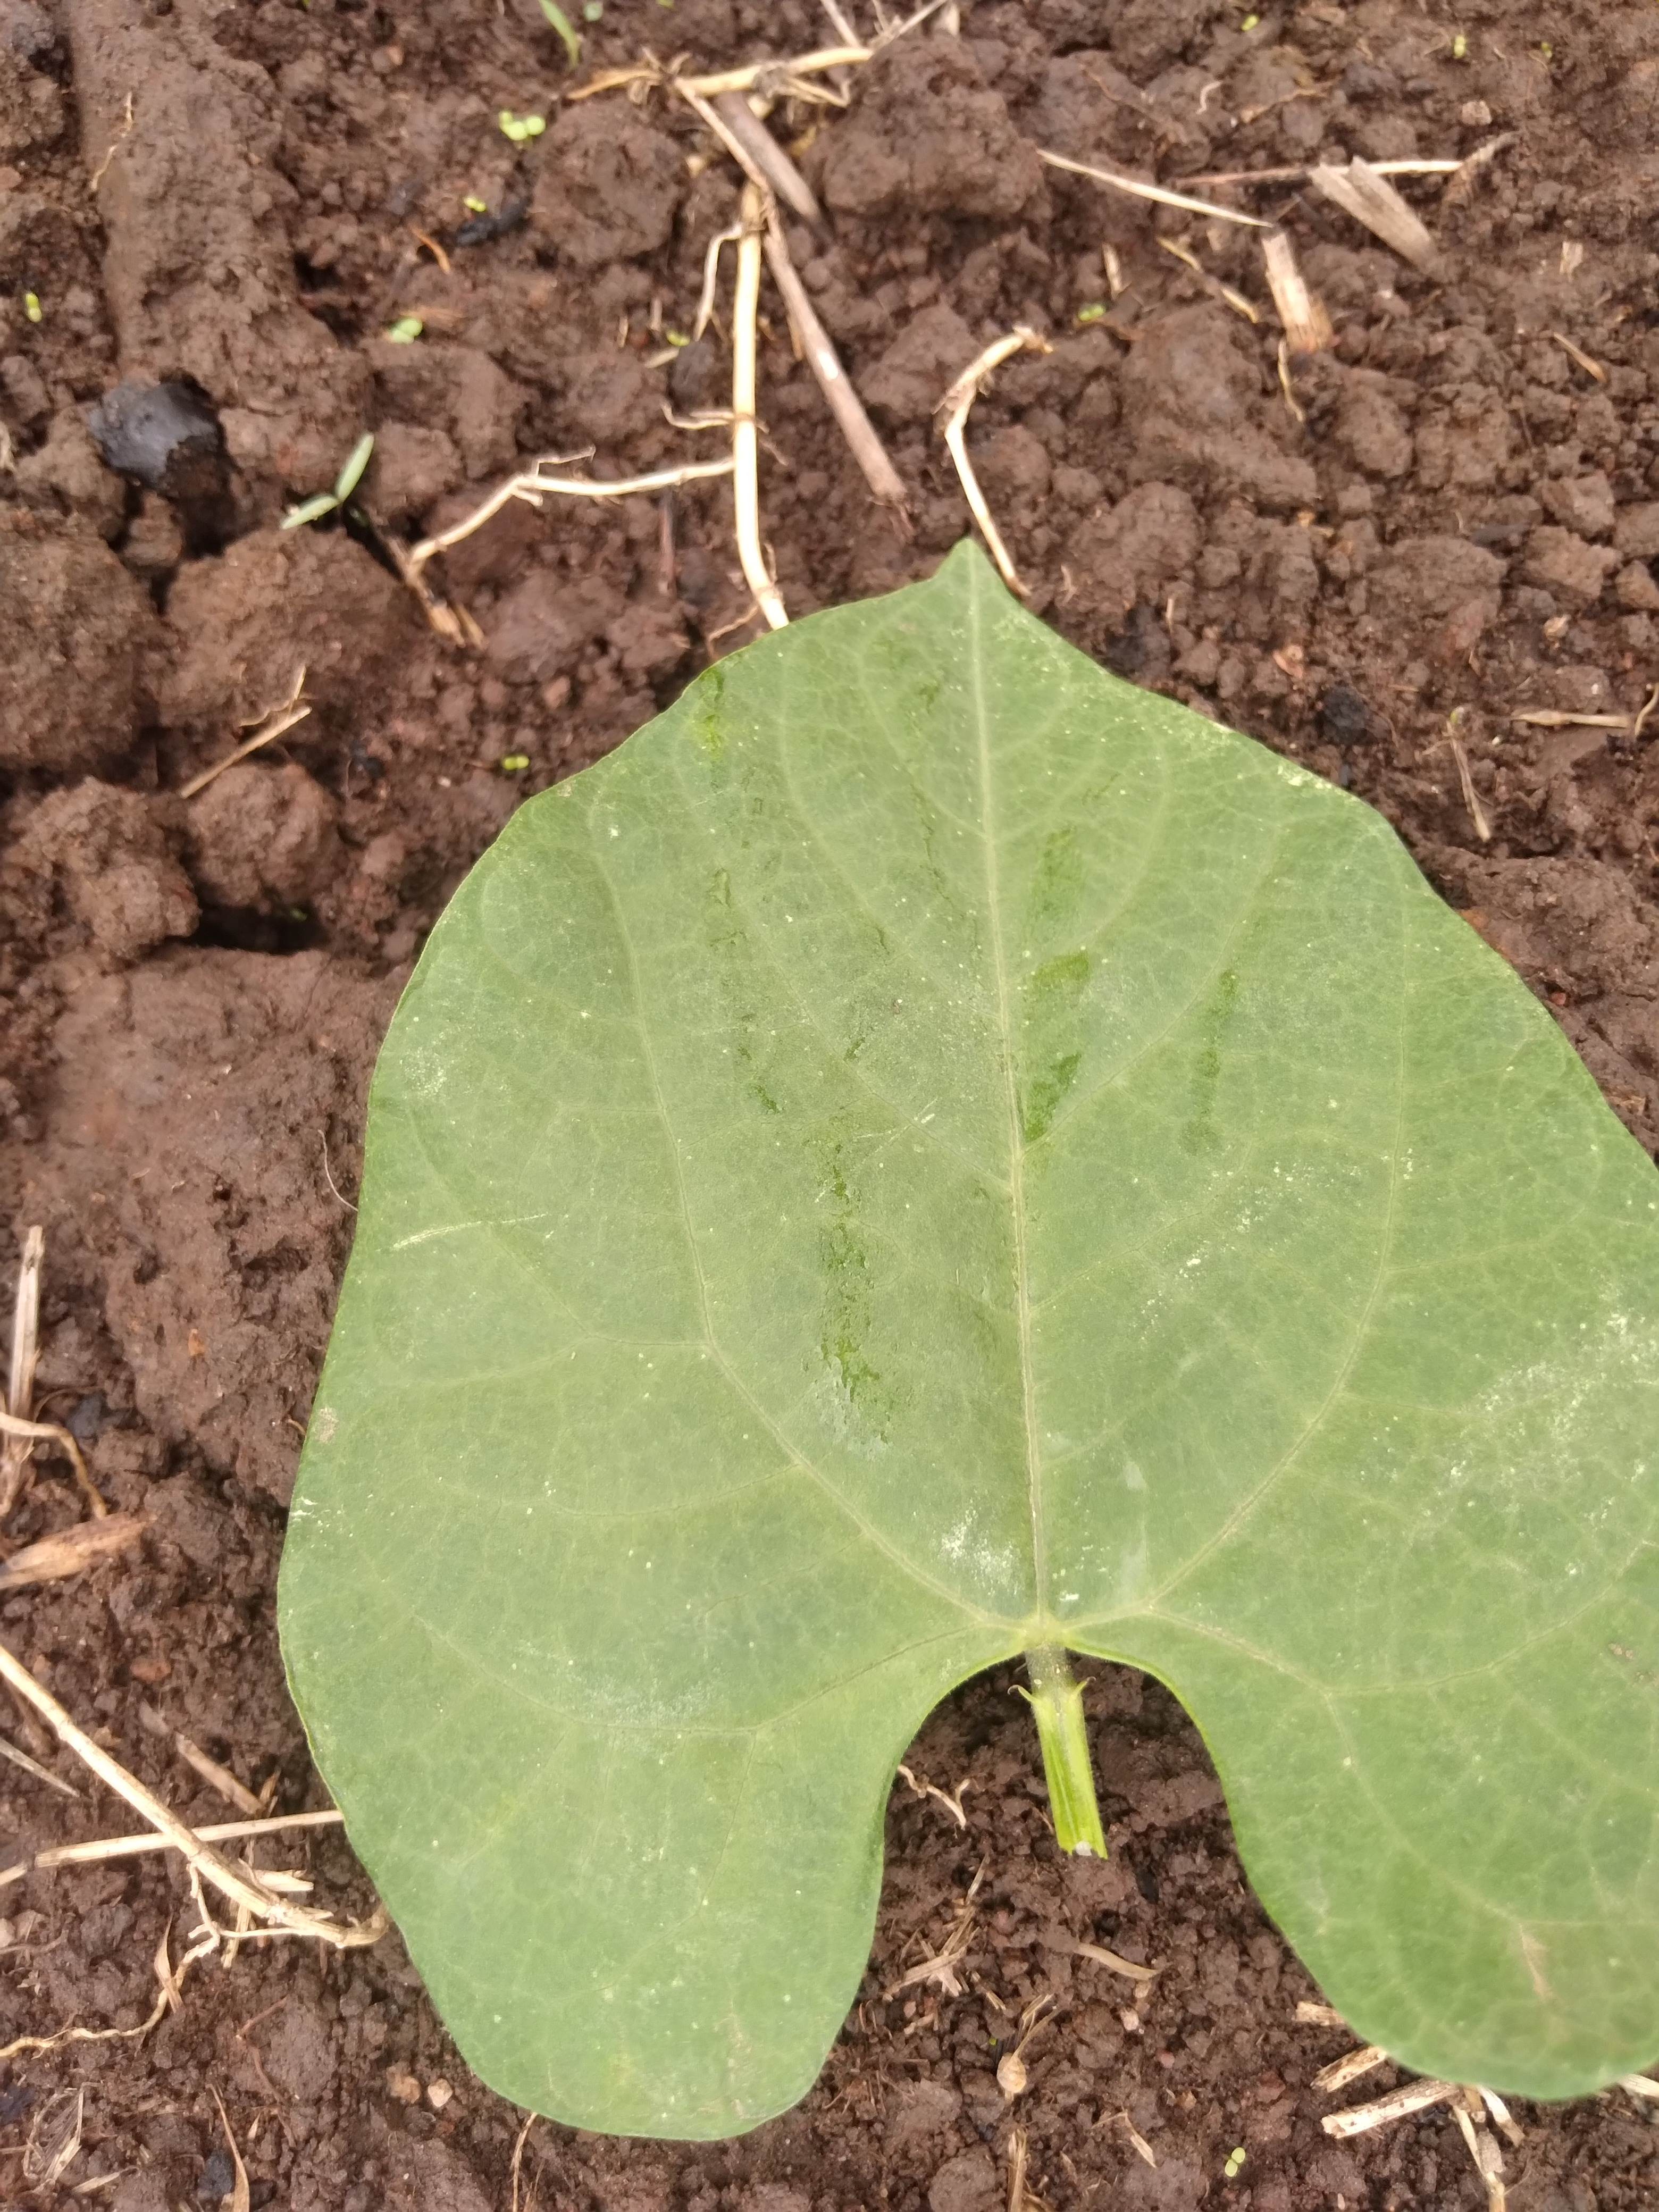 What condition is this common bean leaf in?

healthy
